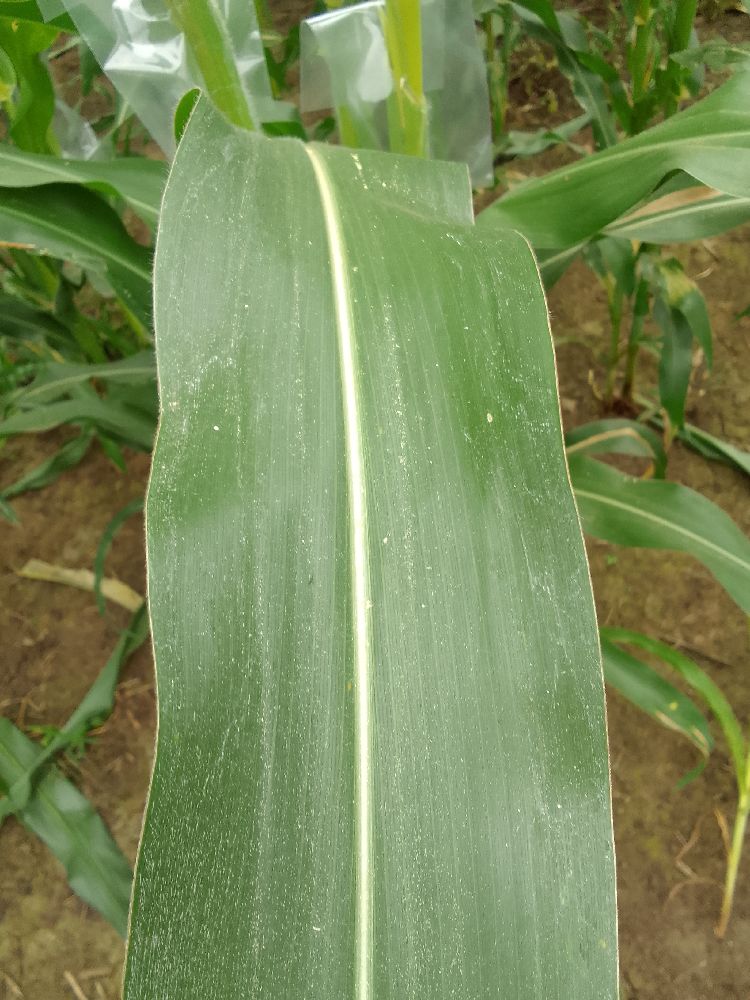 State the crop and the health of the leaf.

maize, healthy
